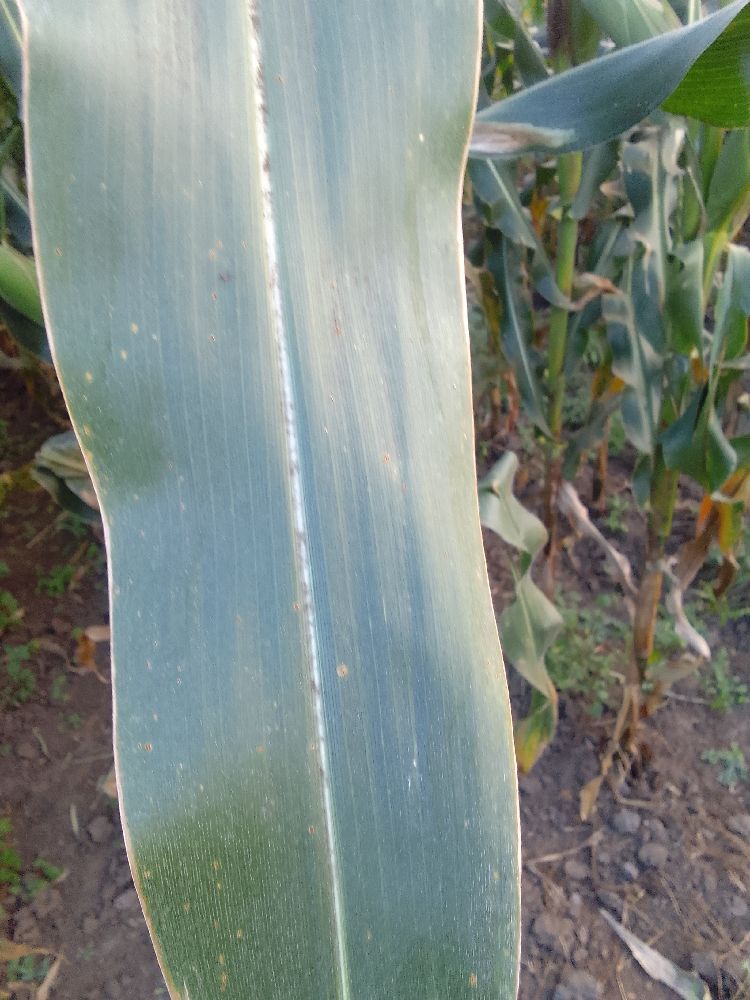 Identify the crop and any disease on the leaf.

maize, healthy
